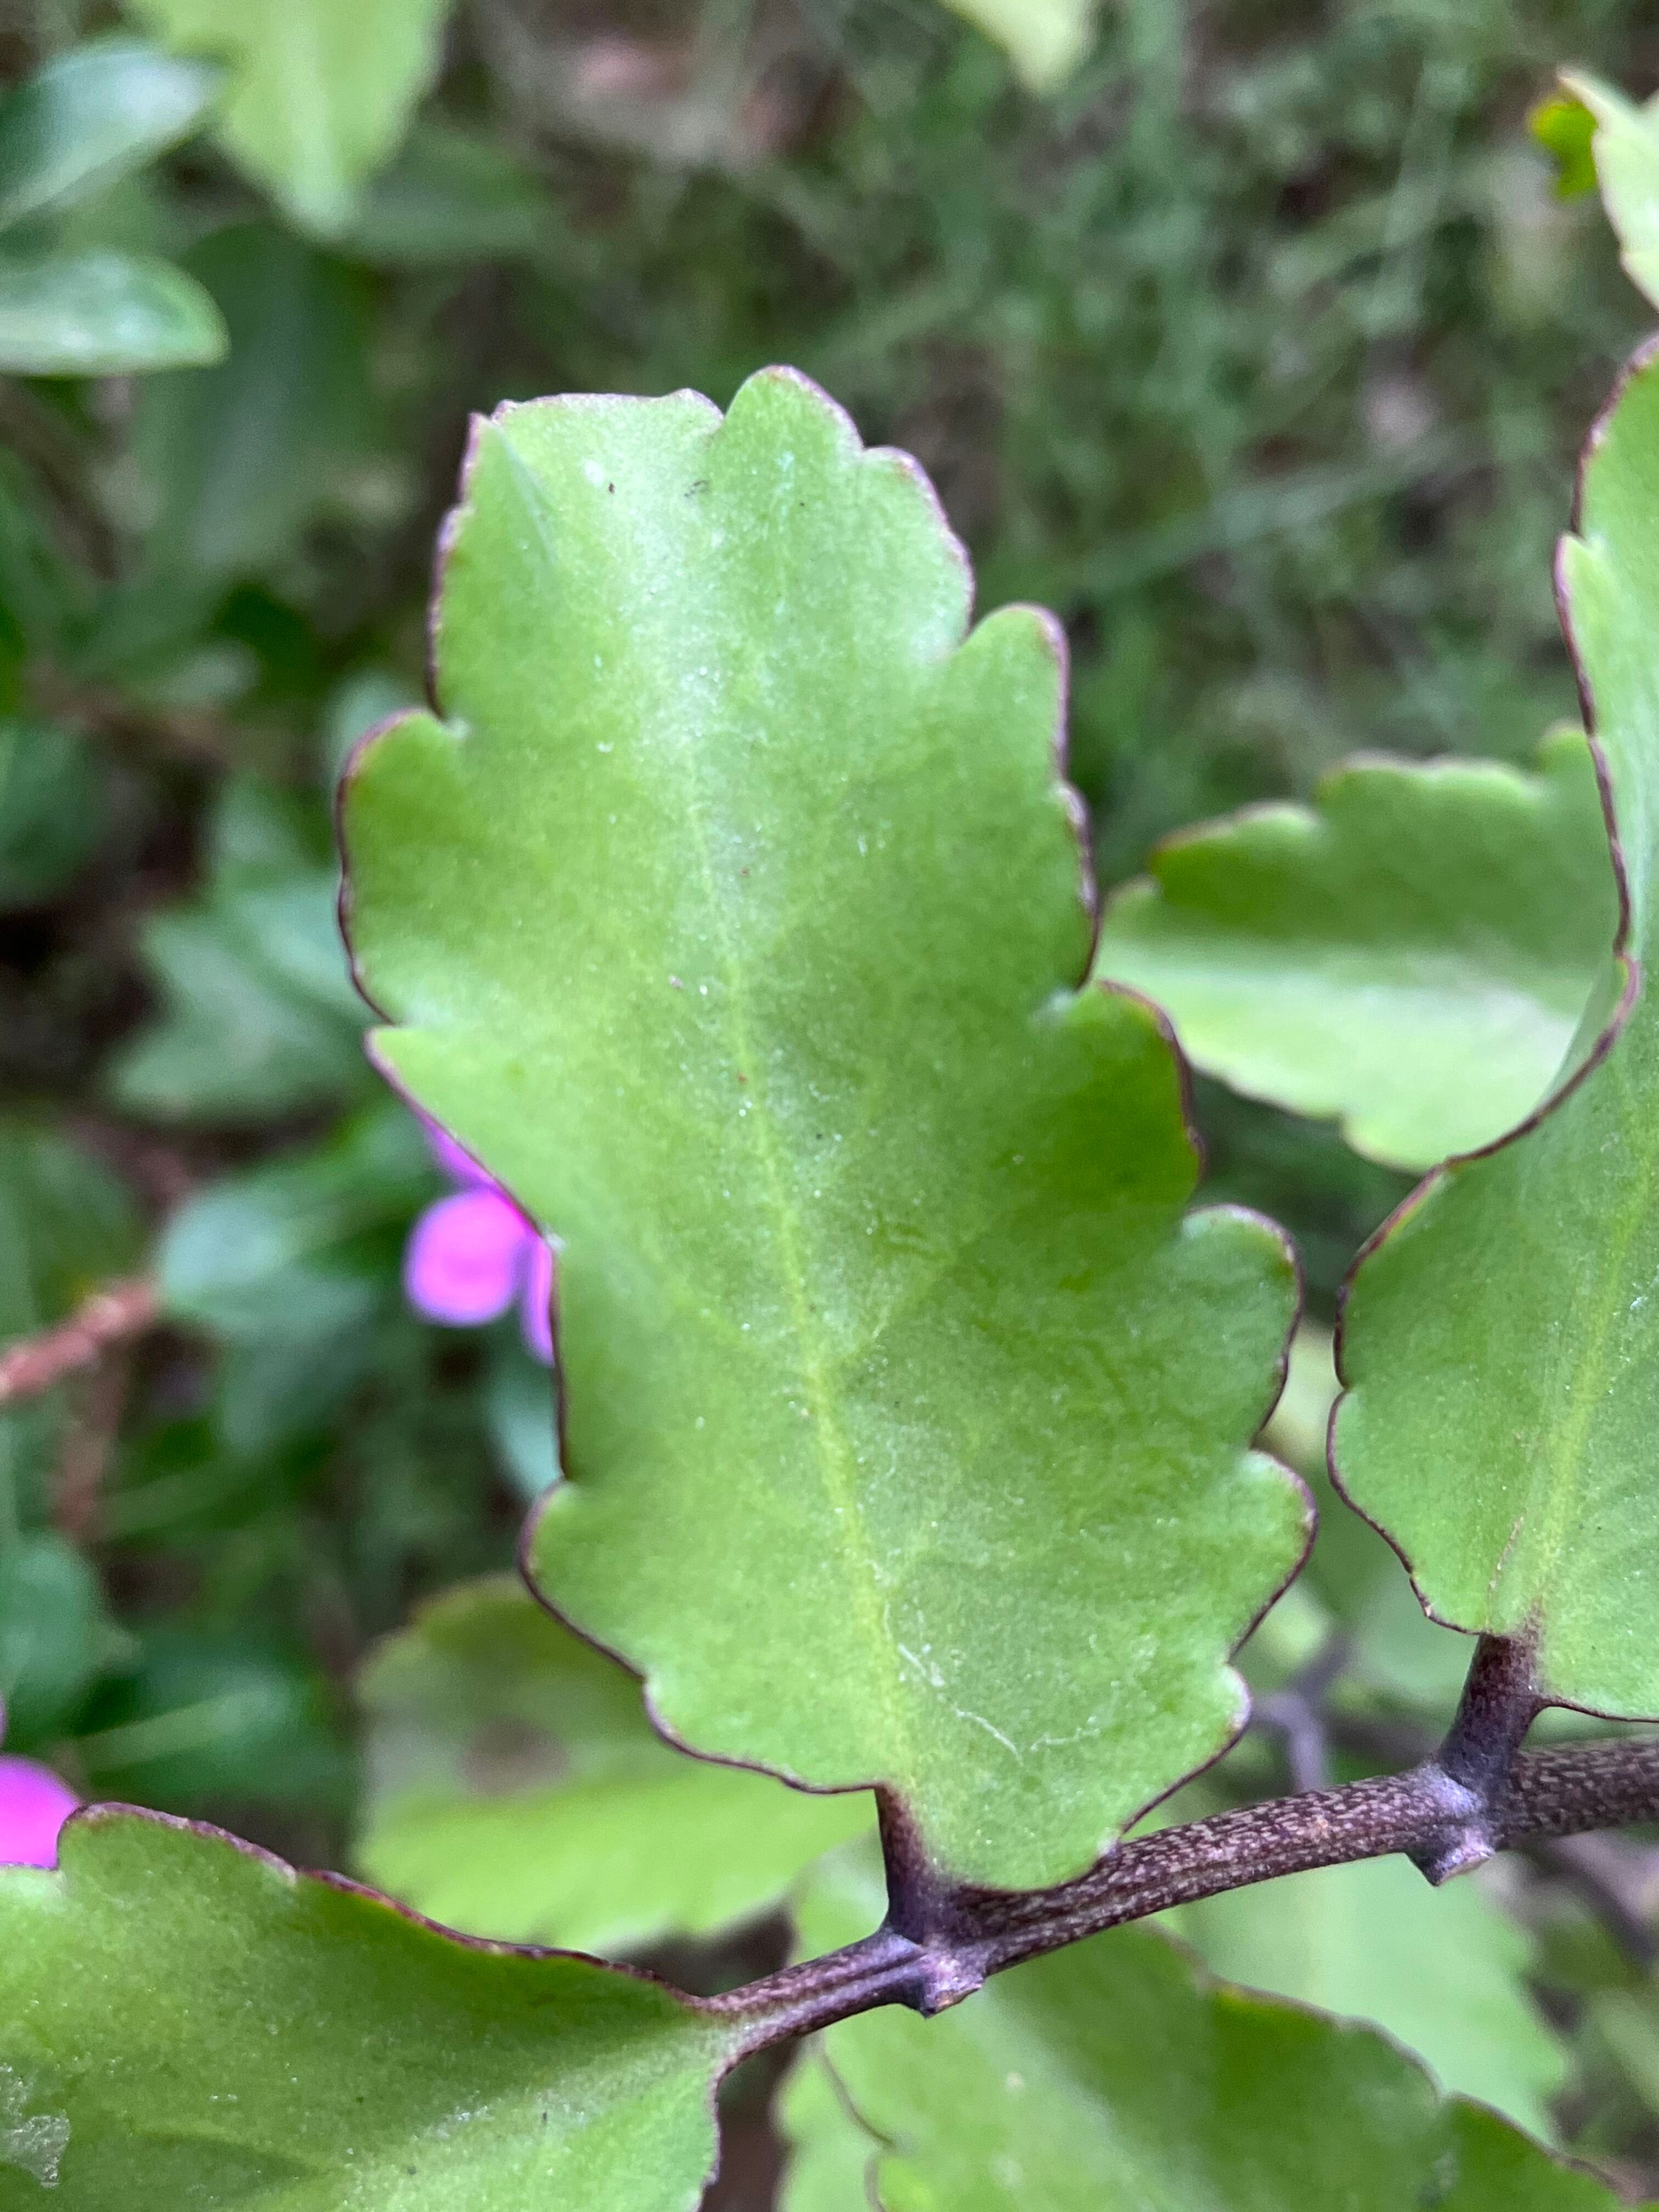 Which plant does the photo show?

pathorkuci
